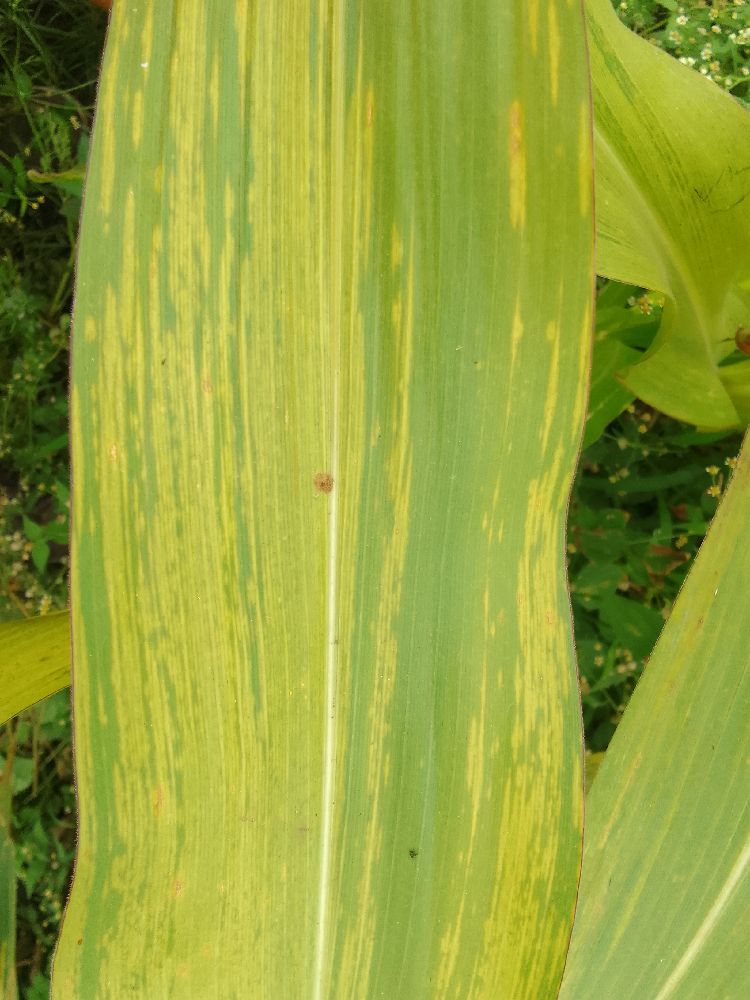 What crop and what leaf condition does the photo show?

maize, maize lethal necrosis
